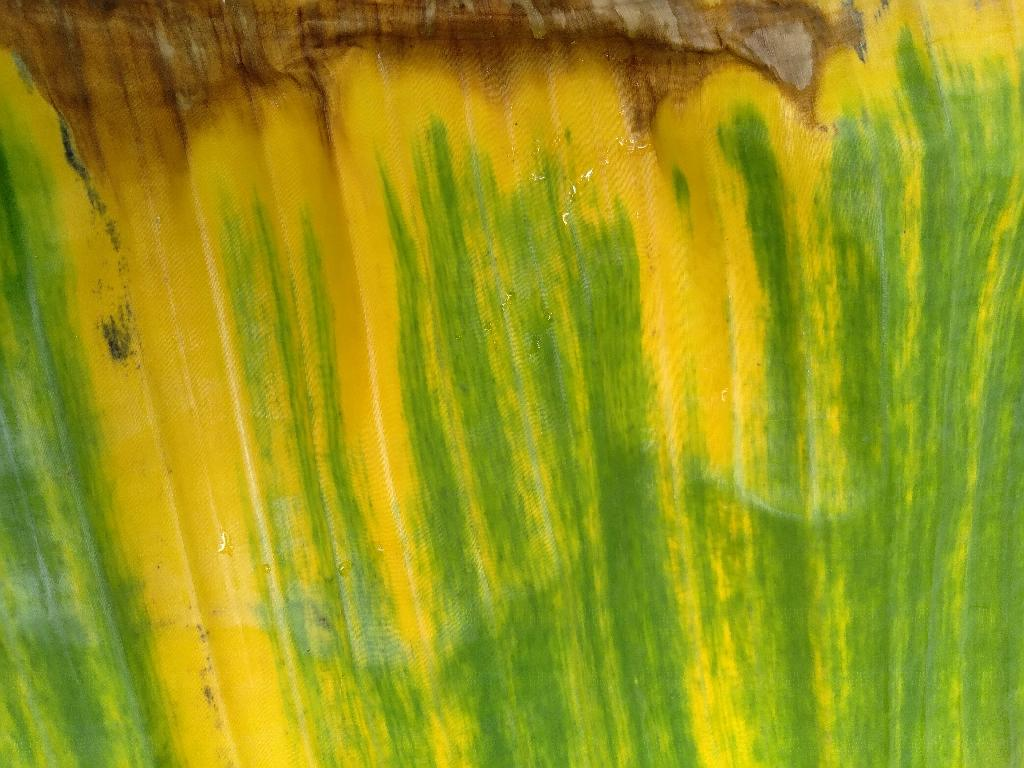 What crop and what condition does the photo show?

banana, fusarium wilt race 1
